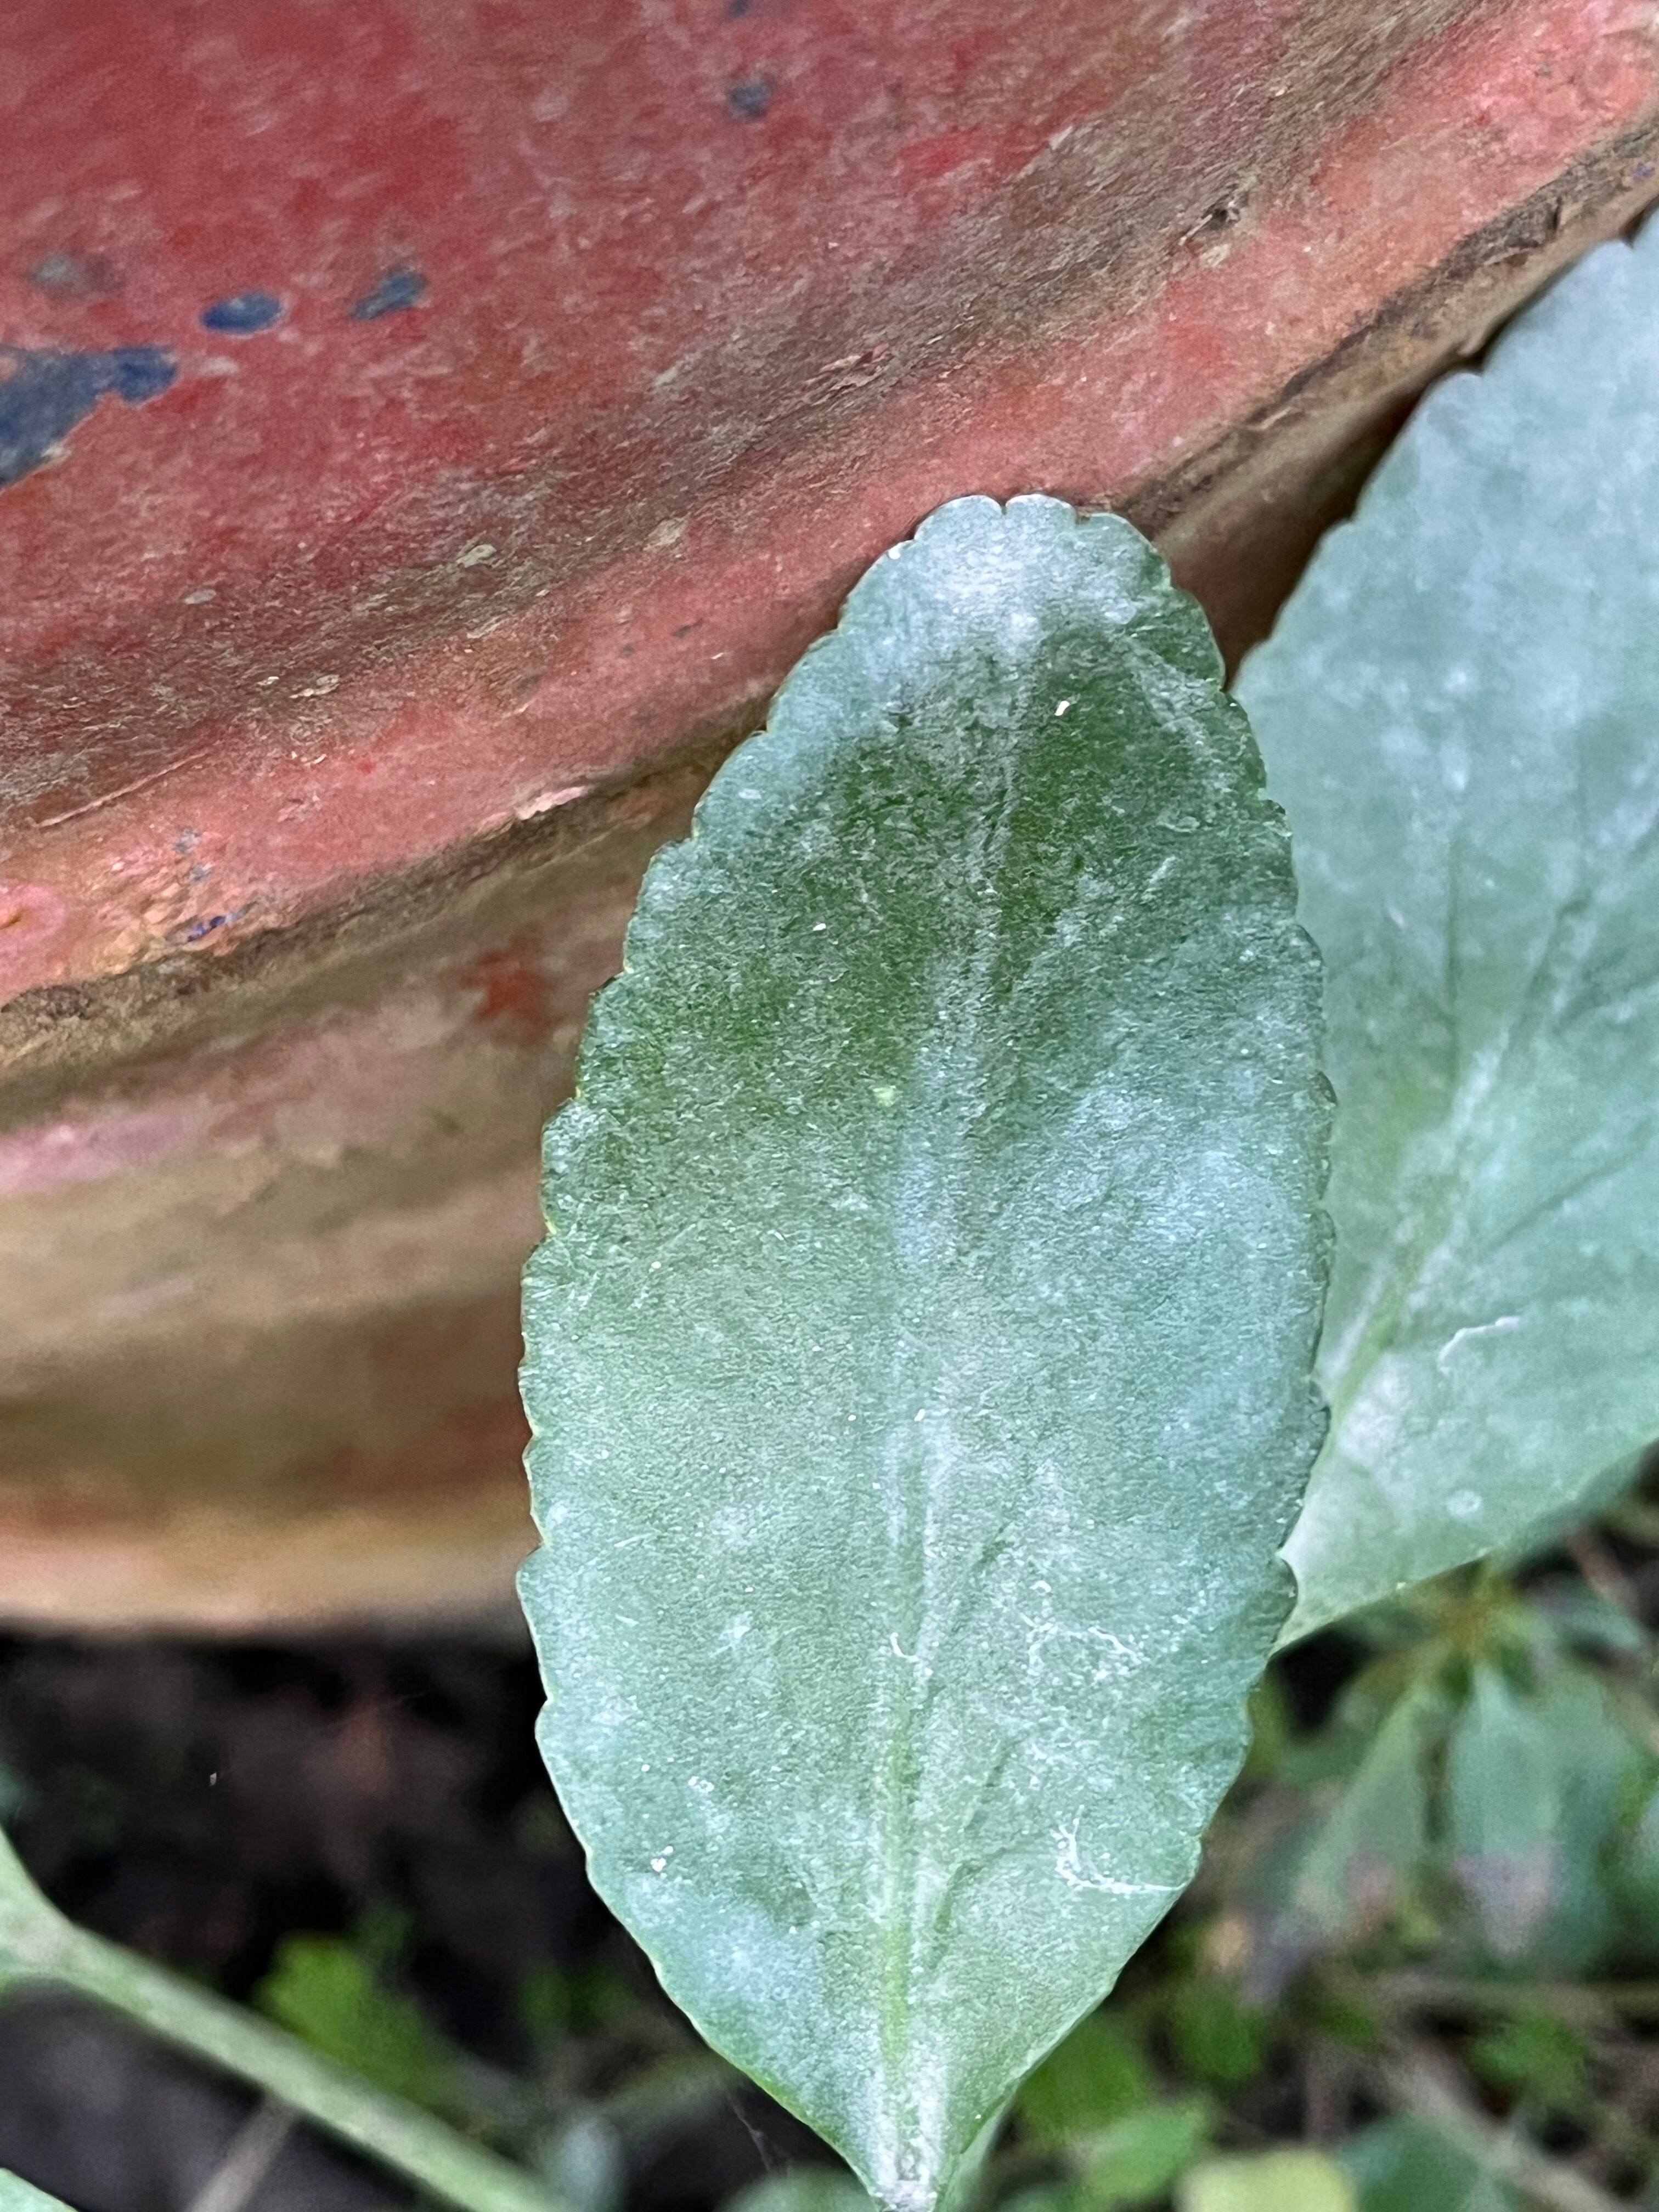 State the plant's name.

pathorkuci
